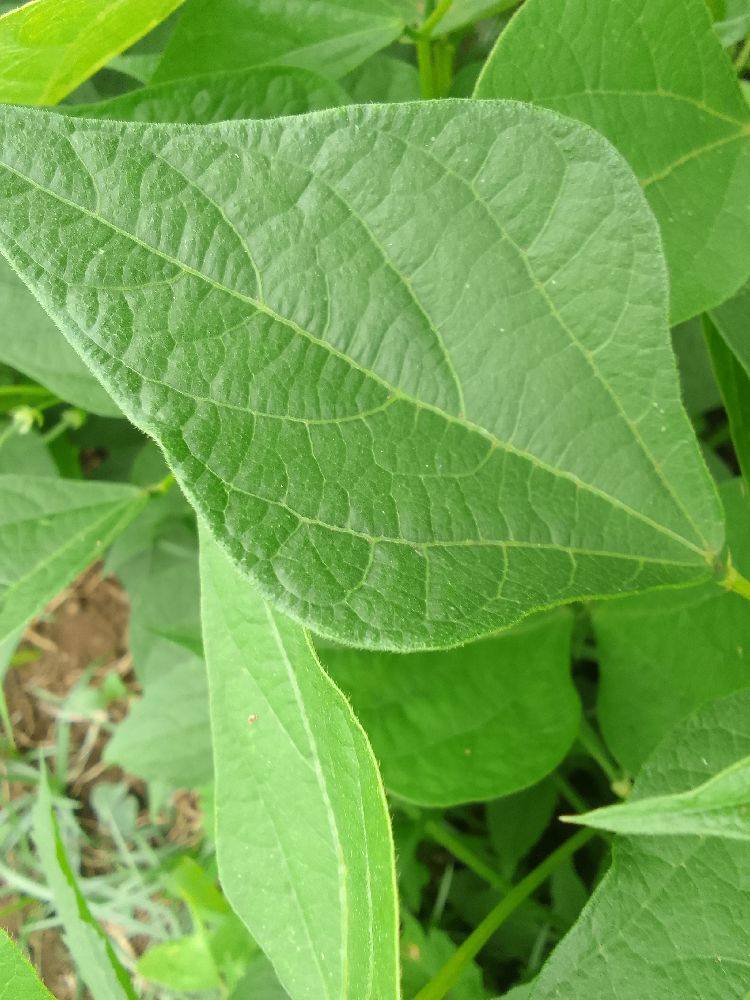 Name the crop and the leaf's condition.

common bean, healthy
